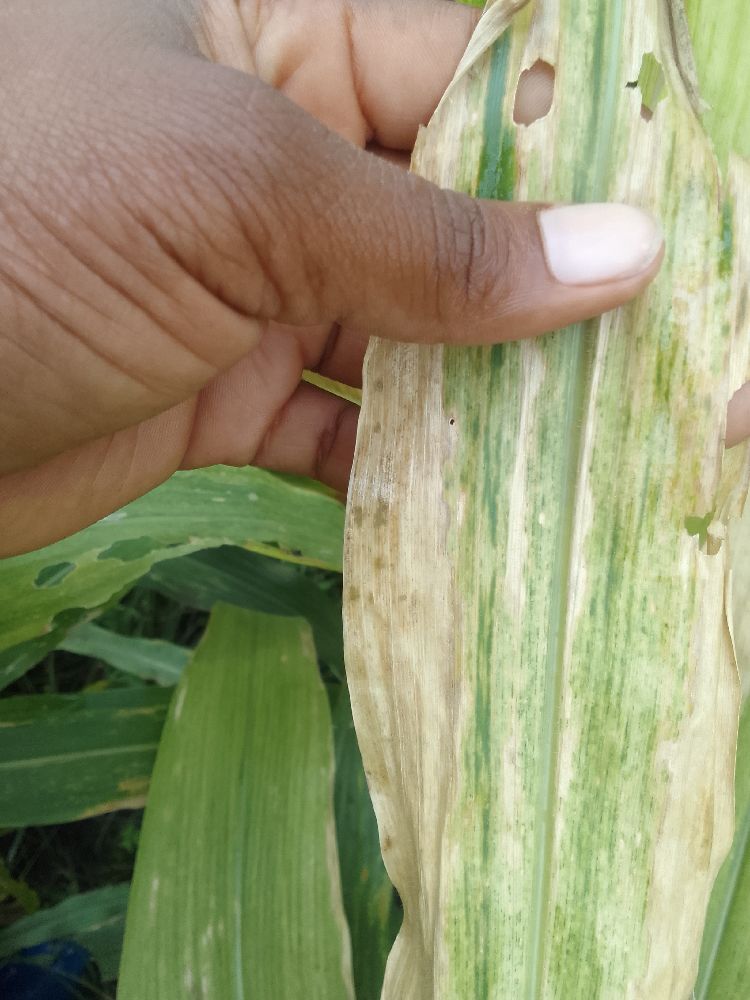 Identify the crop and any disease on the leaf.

maize, maize lethal necrosis
